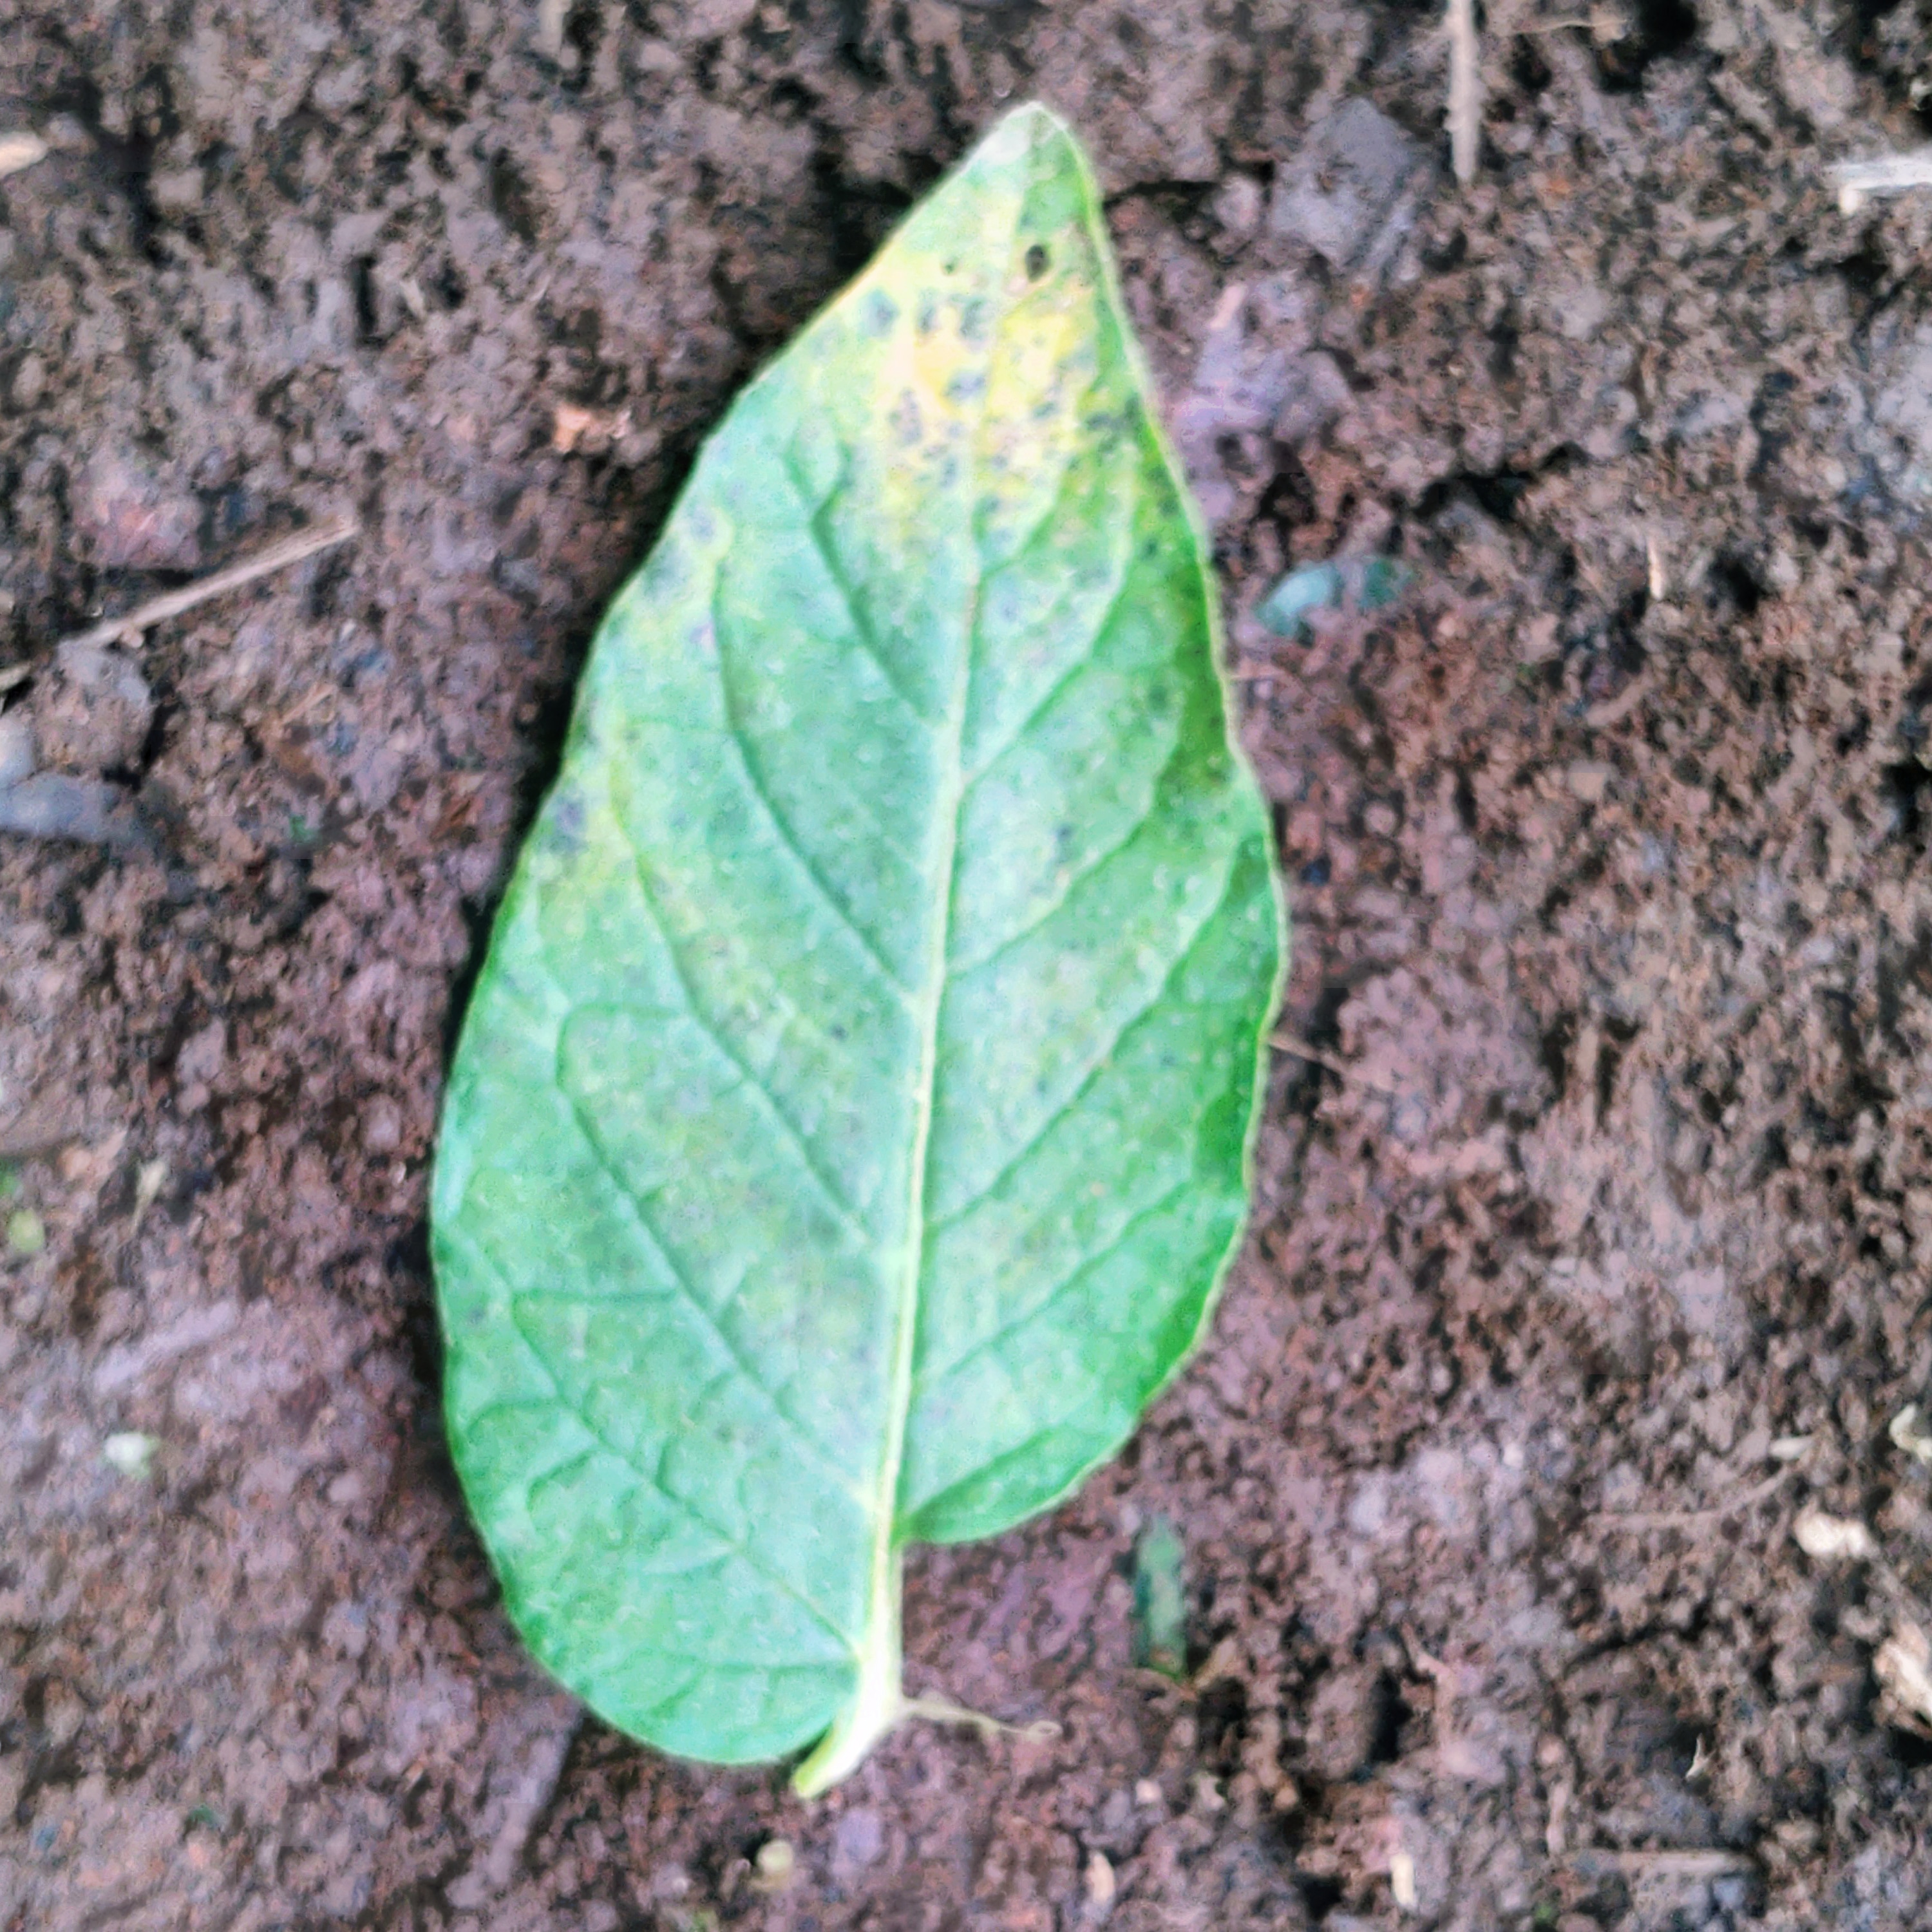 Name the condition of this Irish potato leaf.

late blight
